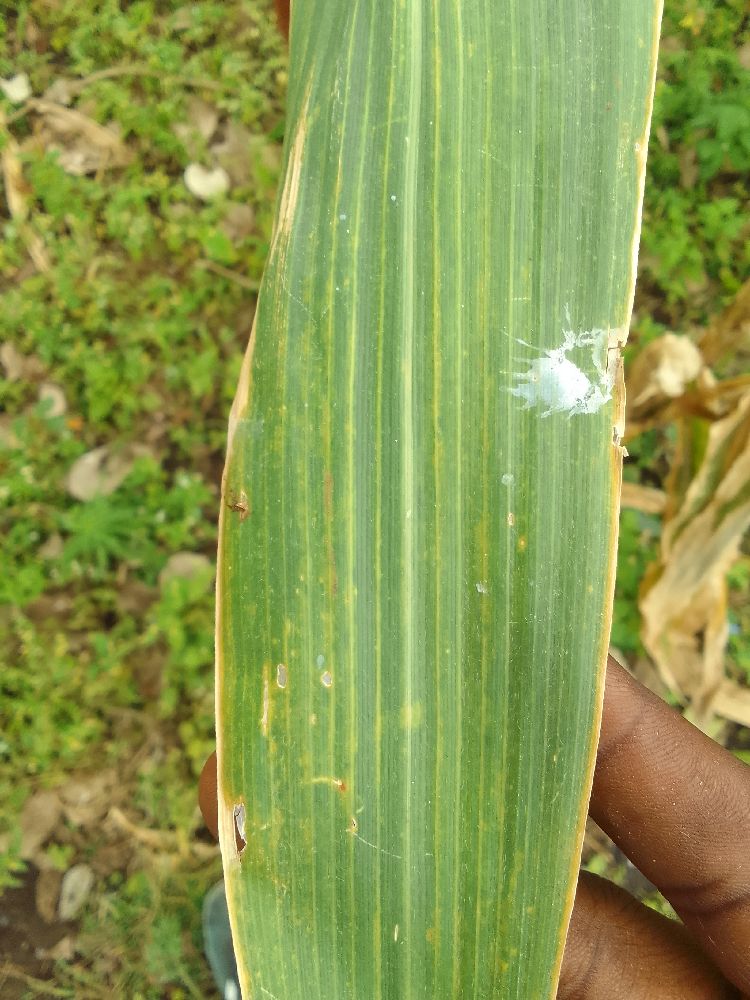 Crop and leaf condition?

maize, maize lethal necrosis
